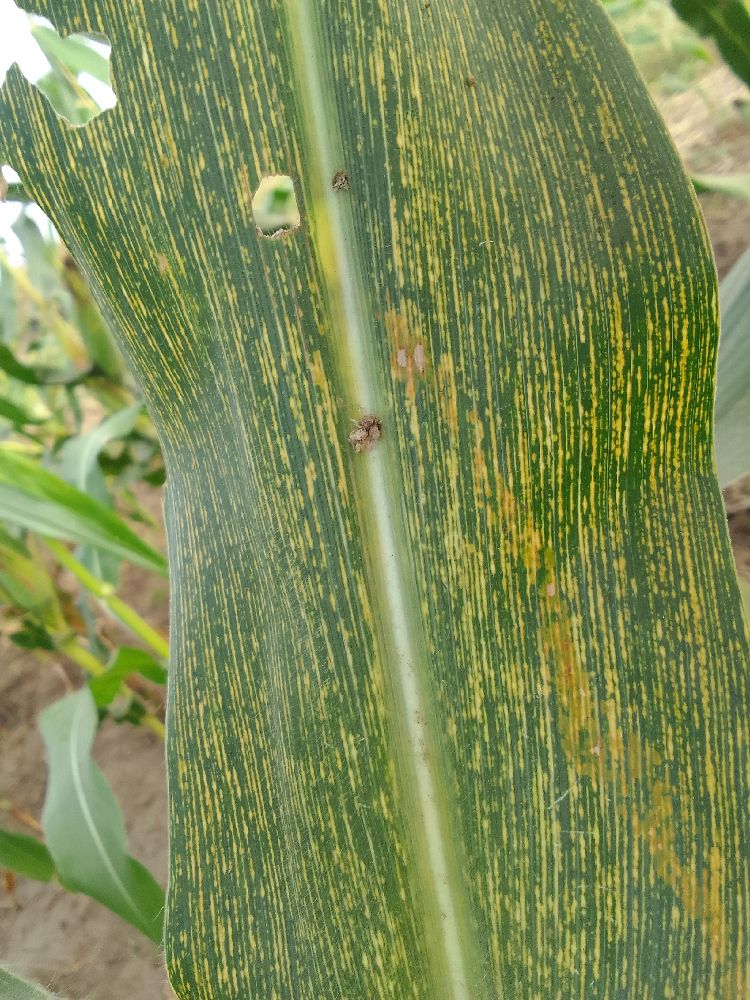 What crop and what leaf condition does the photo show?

maize, maize streak virus
